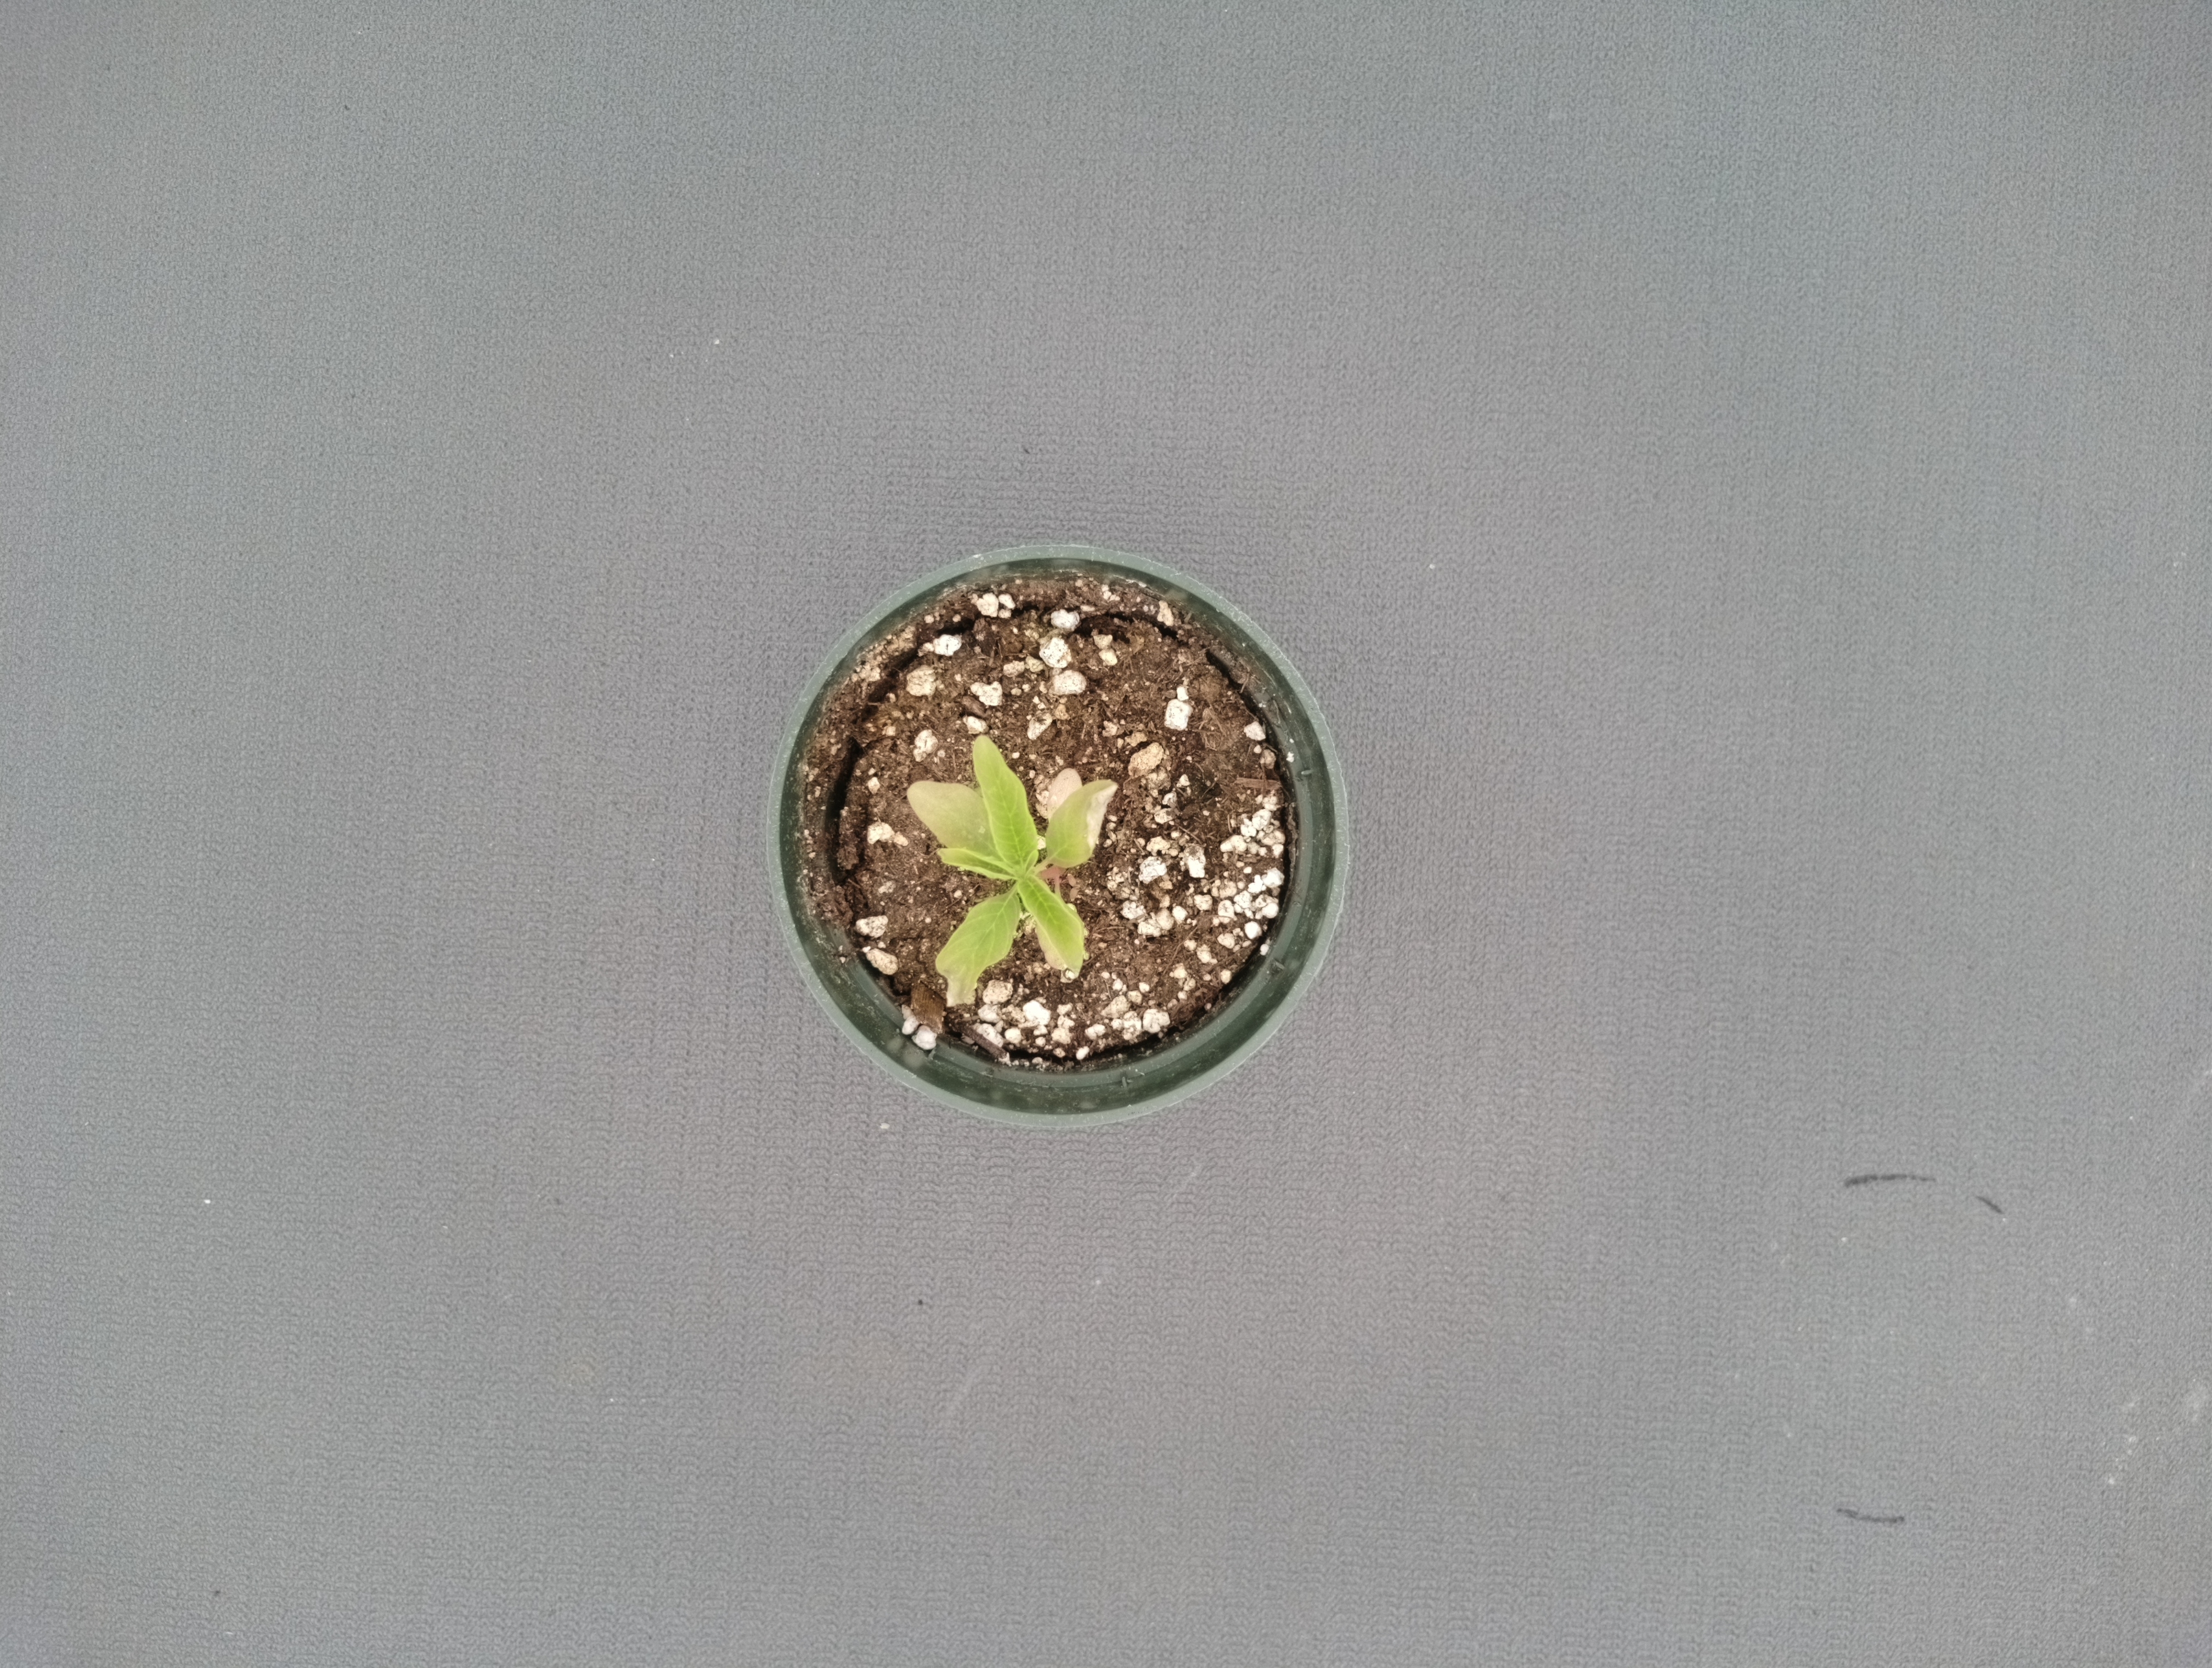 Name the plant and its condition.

waterhemp, chlorosis only
